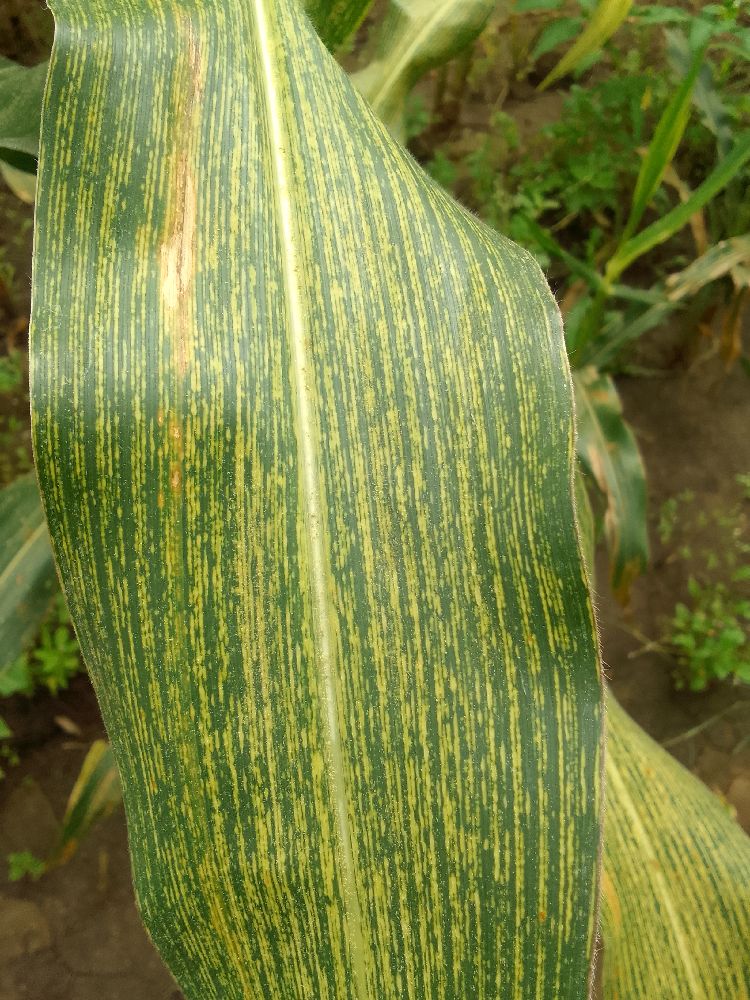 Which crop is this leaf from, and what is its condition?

maize, maize streak virus
